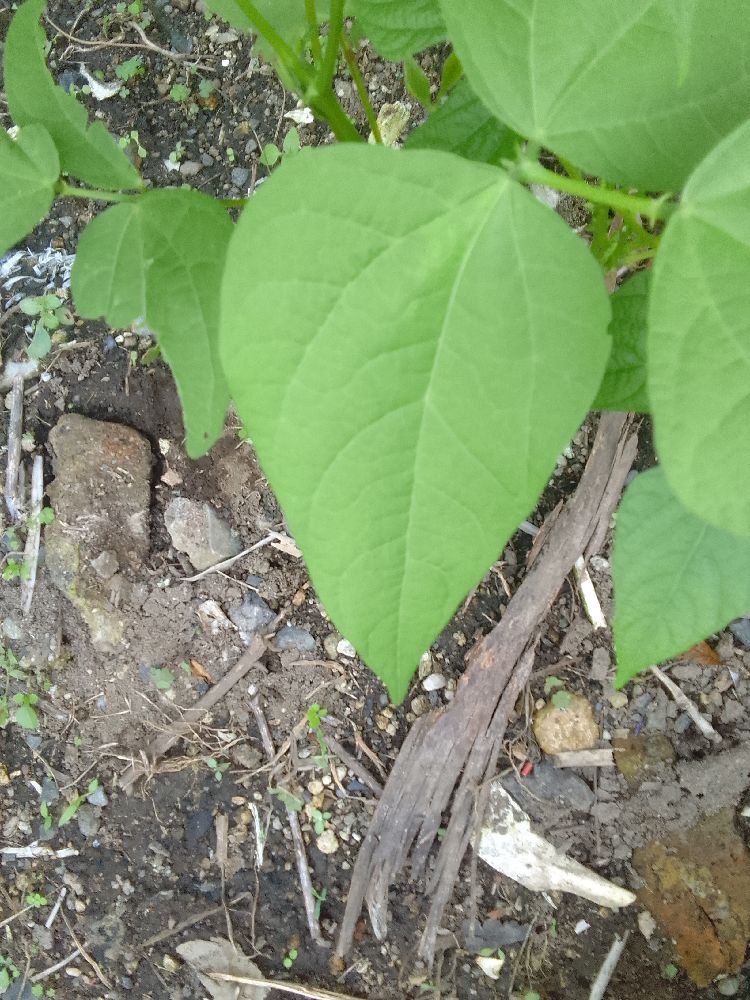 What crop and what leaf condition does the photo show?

common bean, healthy
